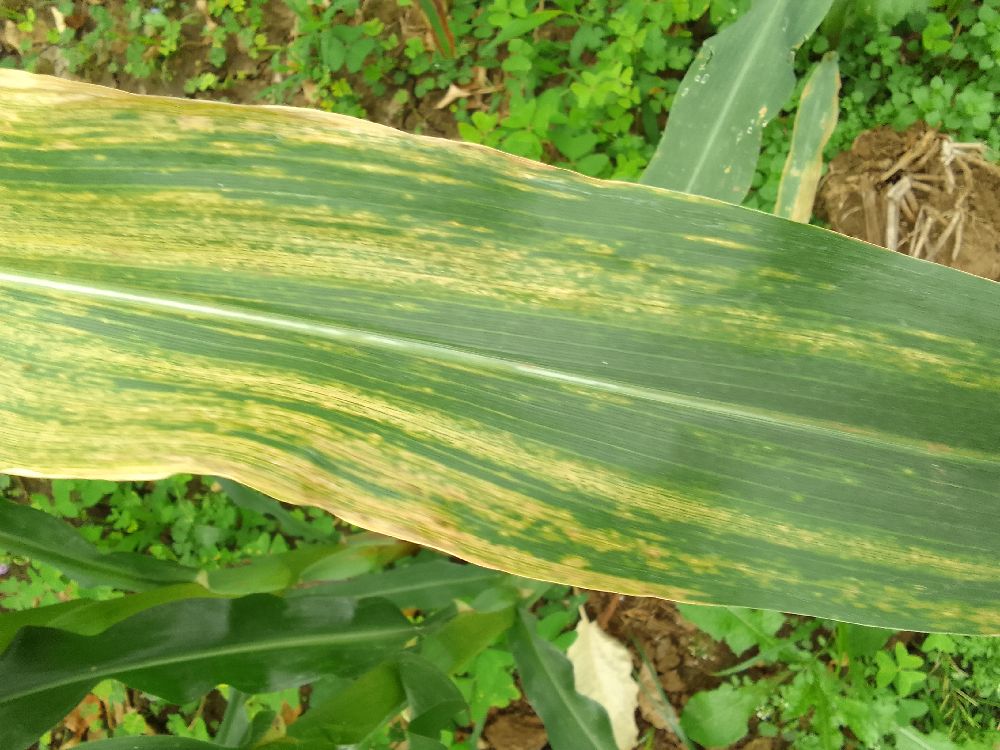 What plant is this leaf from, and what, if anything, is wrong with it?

maize, maize lethal necrosis
